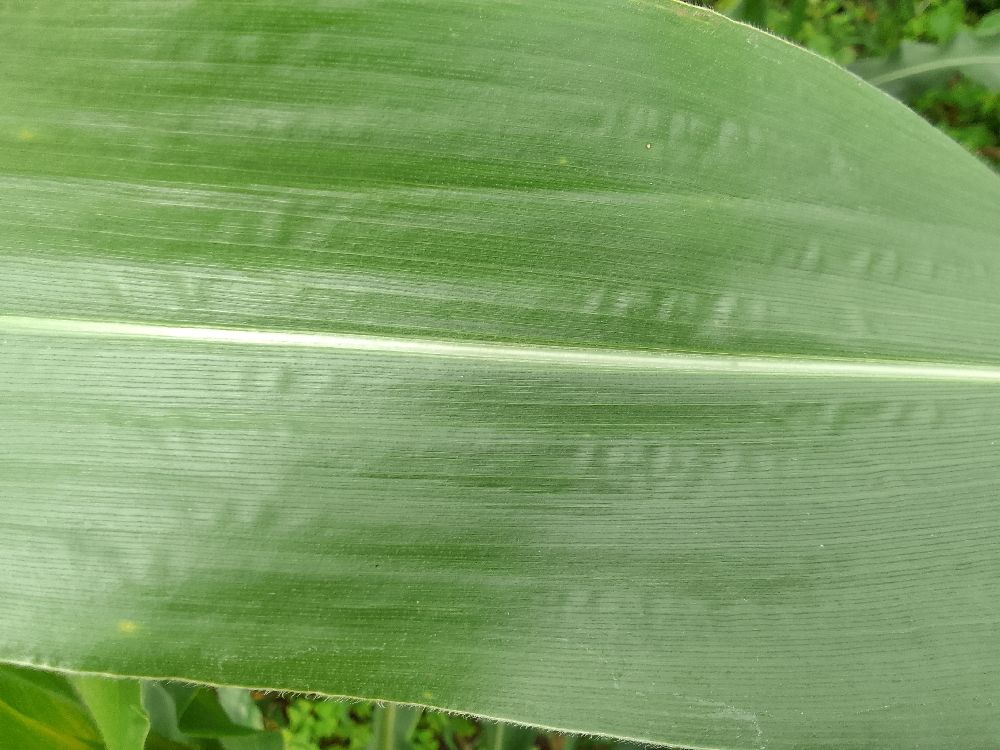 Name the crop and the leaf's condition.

maize, healthy
